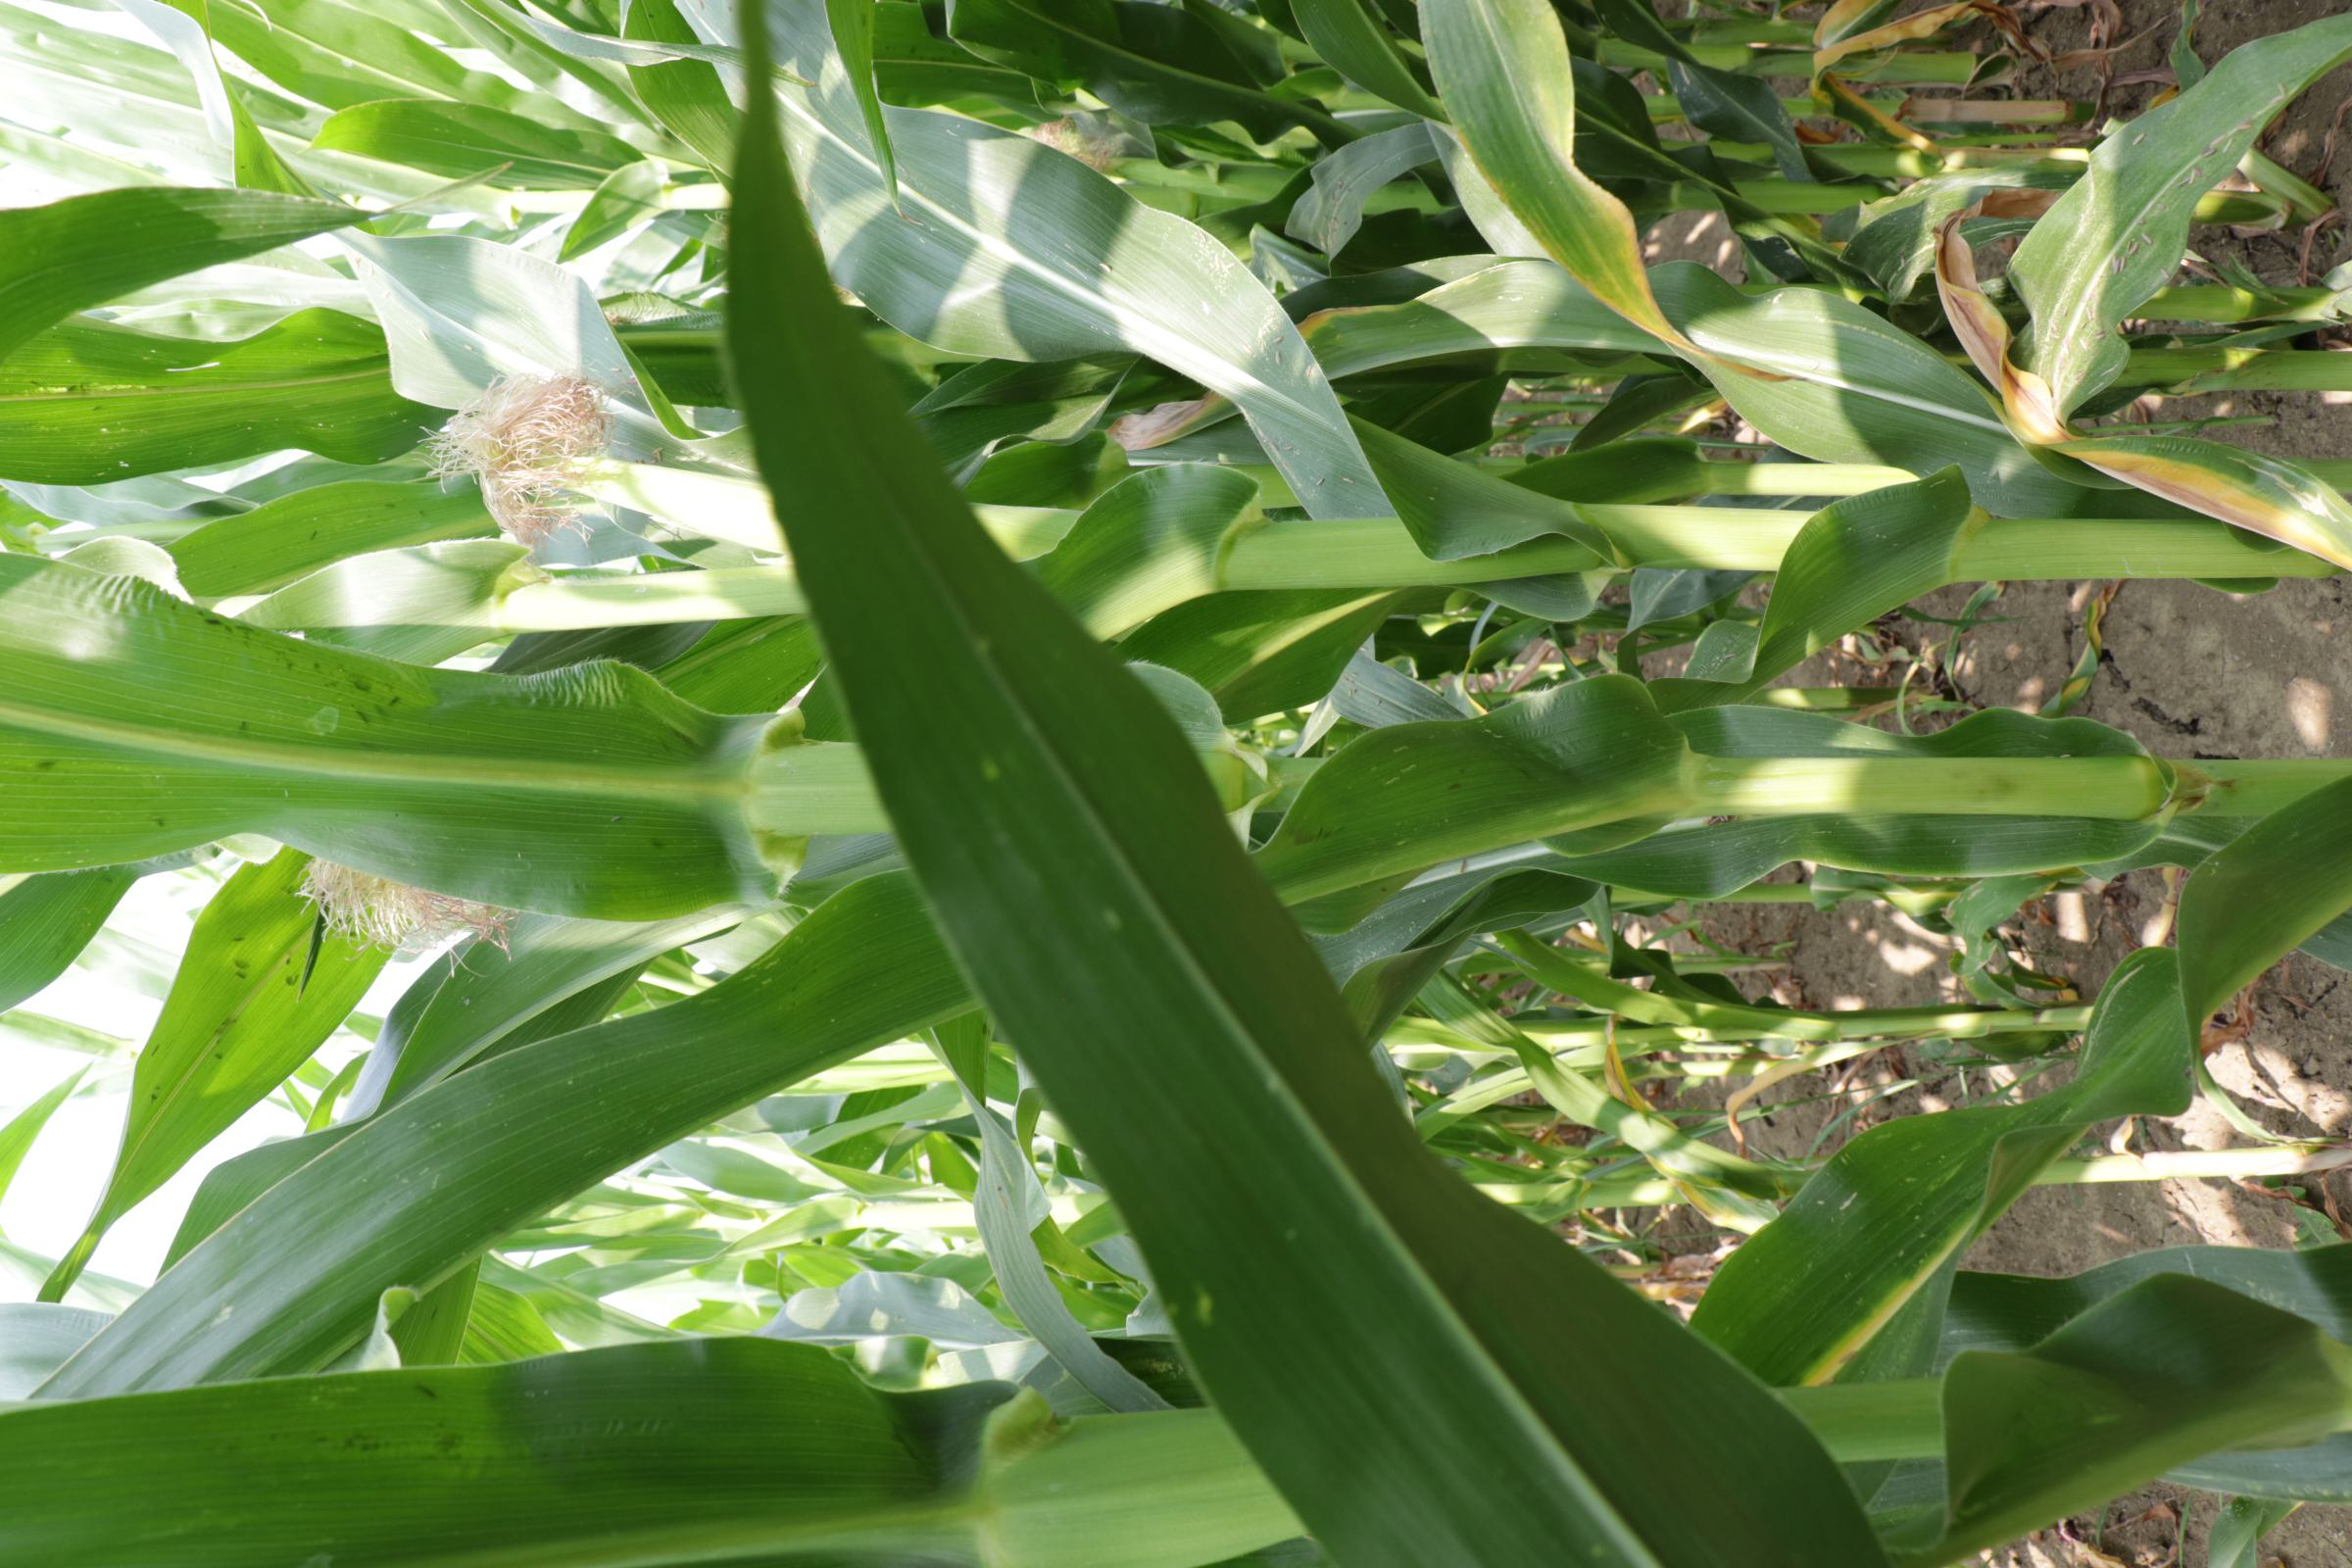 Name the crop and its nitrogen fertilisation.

maize, full nitrogen fertilisation
